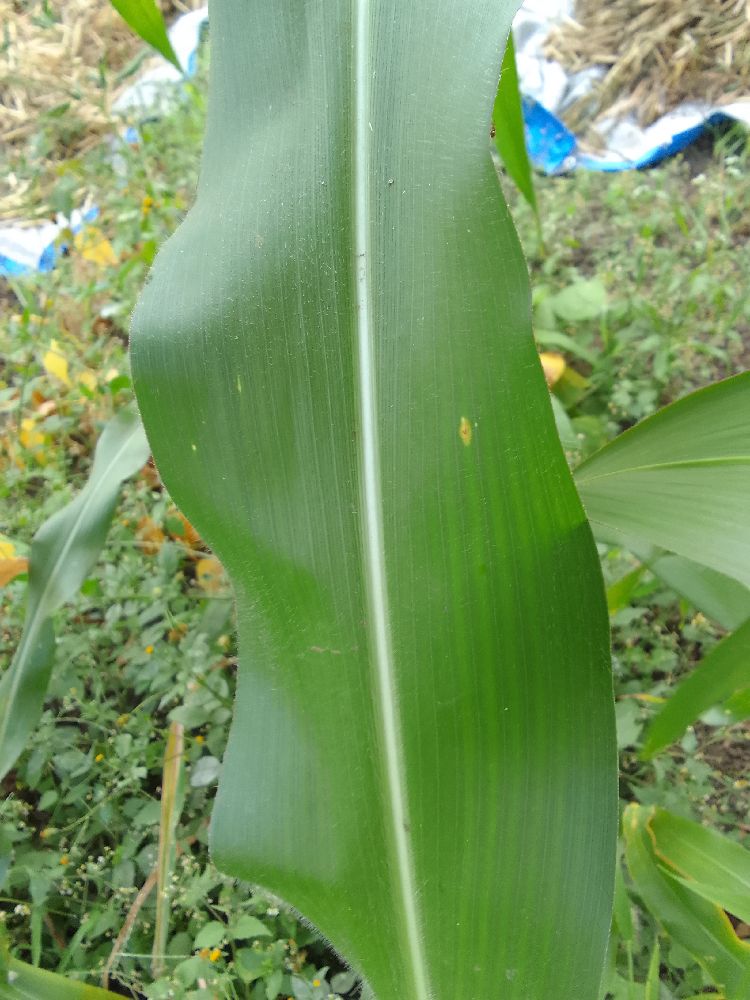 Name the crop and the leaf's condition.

maize, healthy
